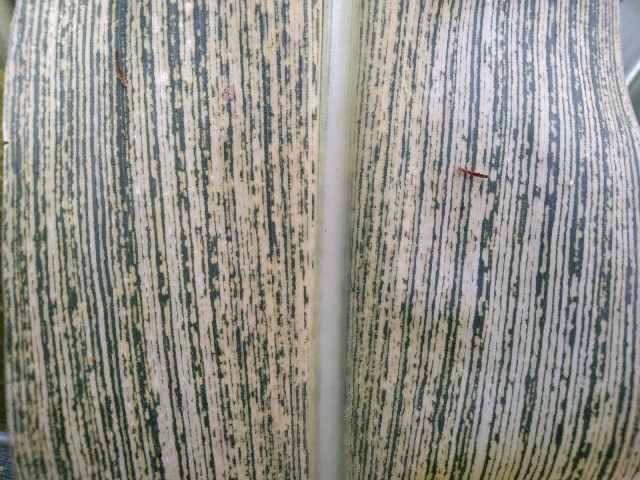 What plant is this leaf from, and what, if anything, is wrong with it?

maize, maize streak virus
